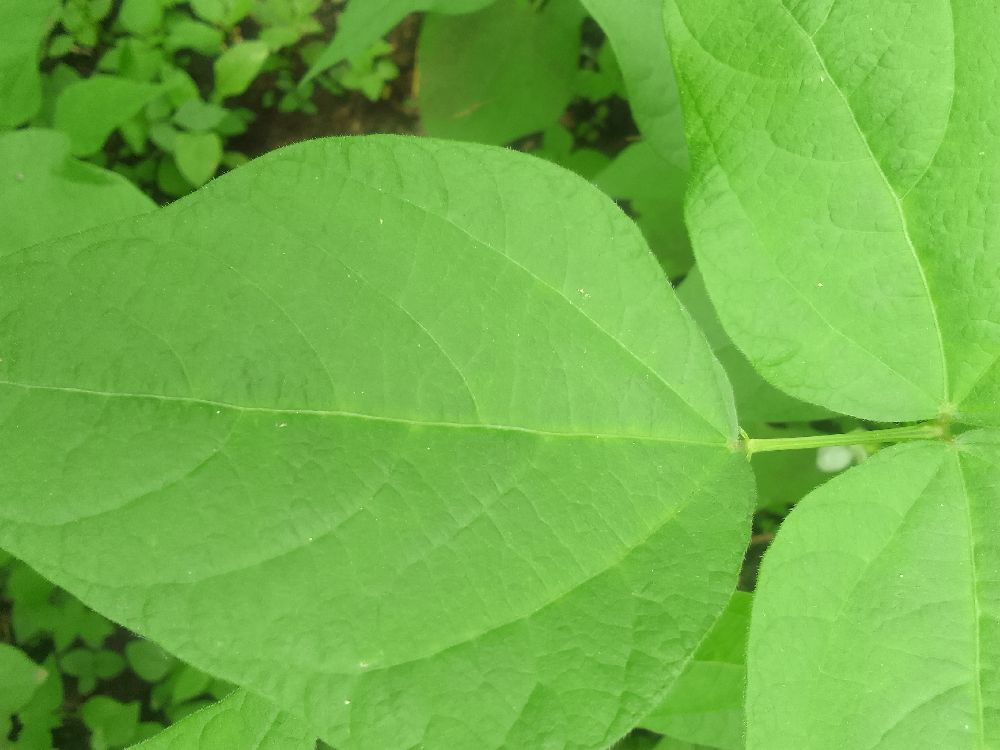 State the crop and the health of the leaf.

common bean, healthy
